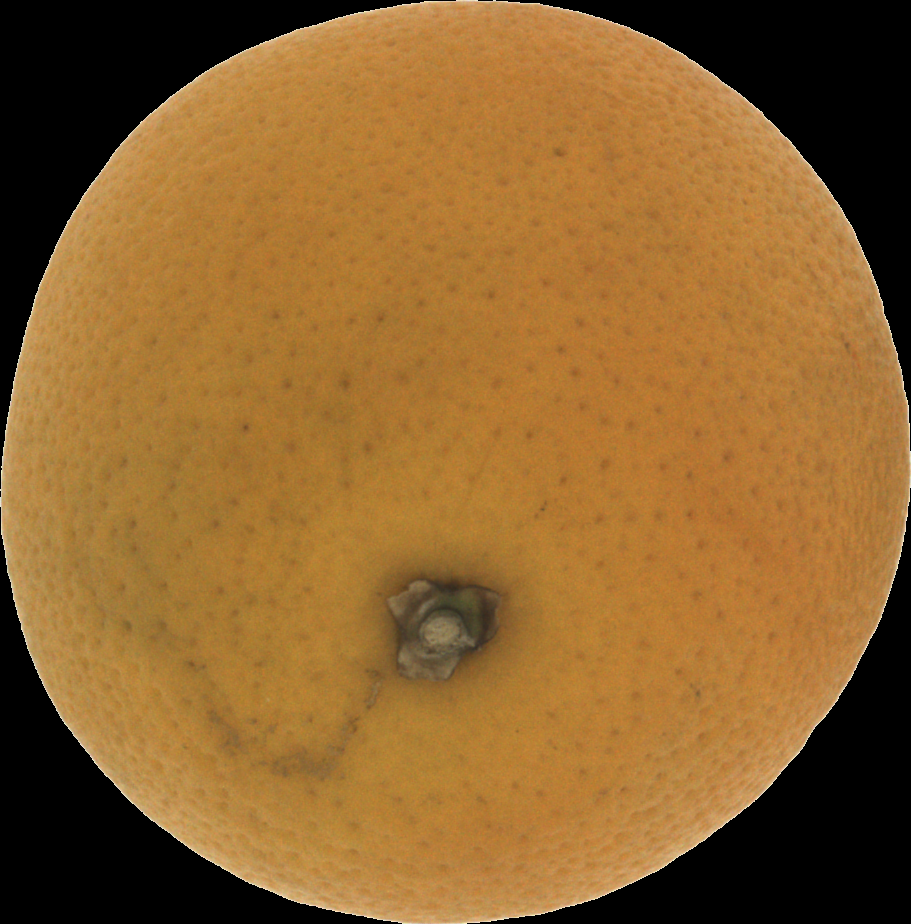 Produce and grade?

orange, bad
